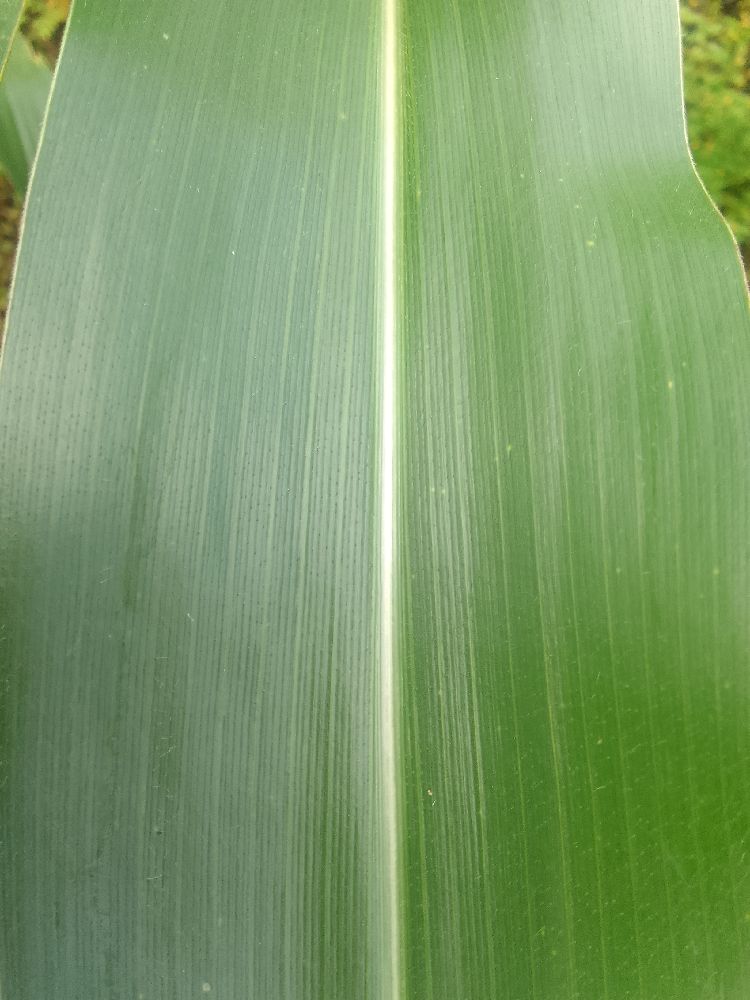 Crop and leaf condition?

maize, healthy
